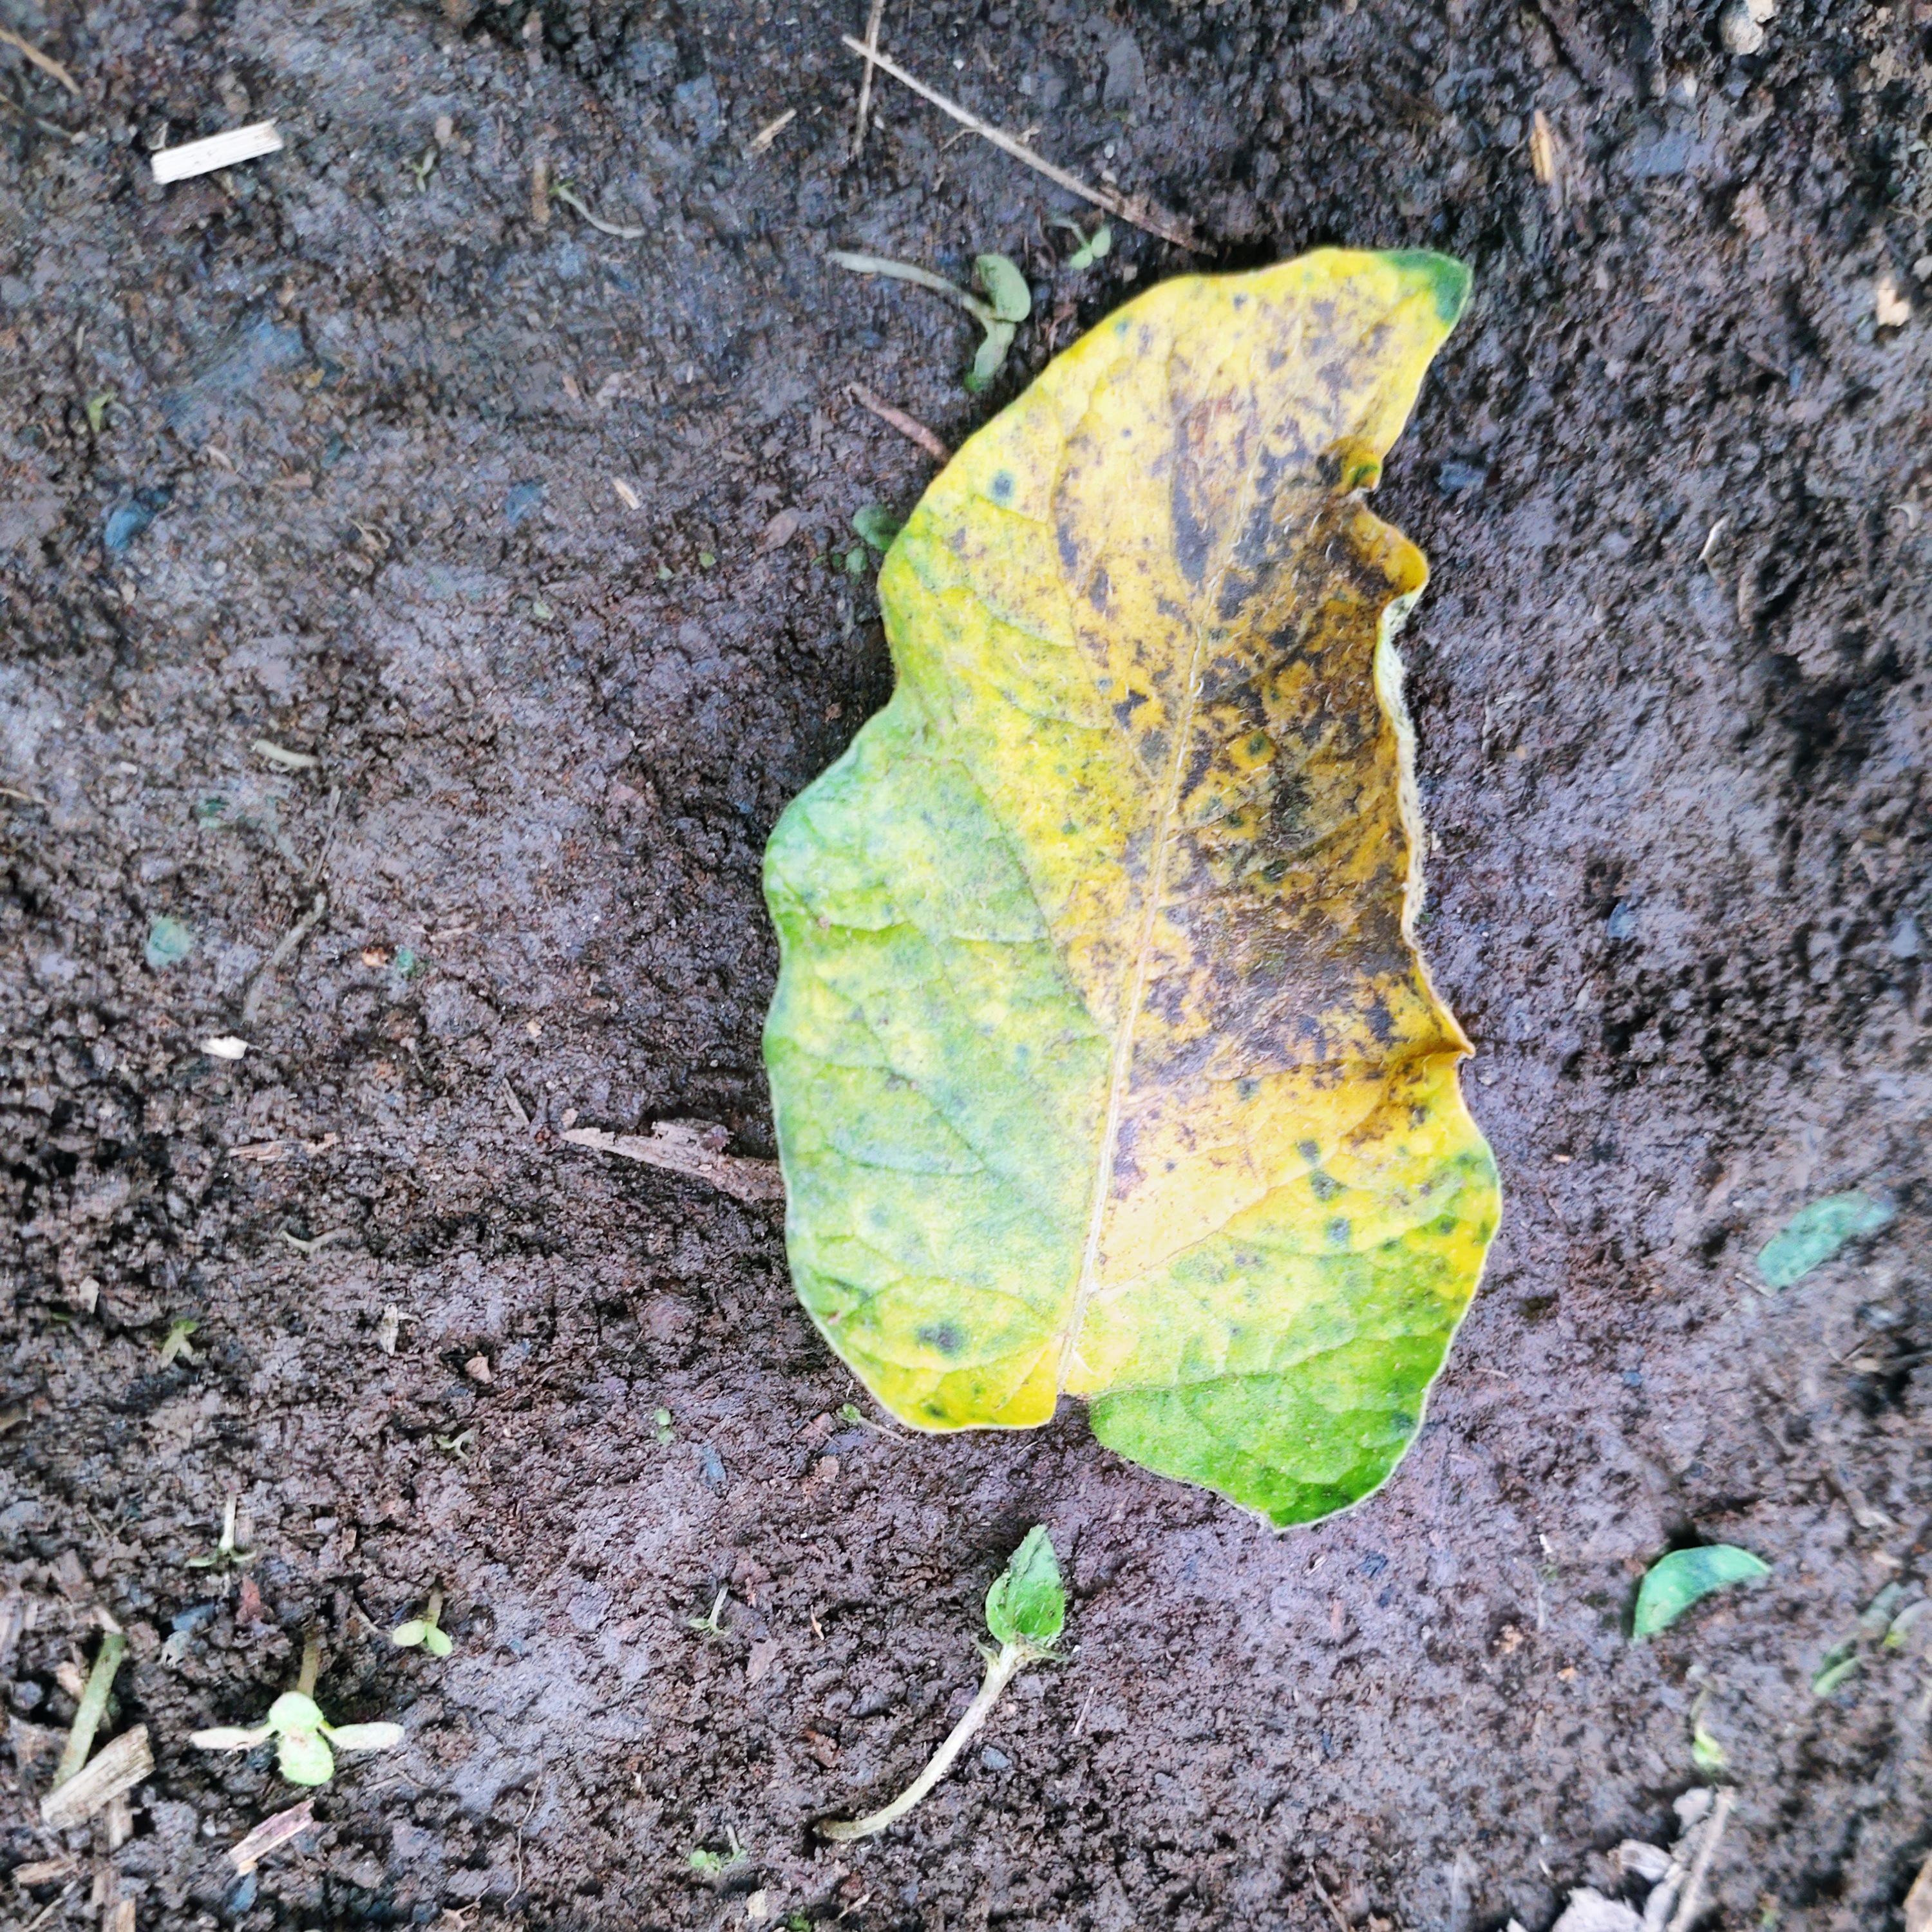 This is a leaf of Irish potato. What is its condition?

late blight
